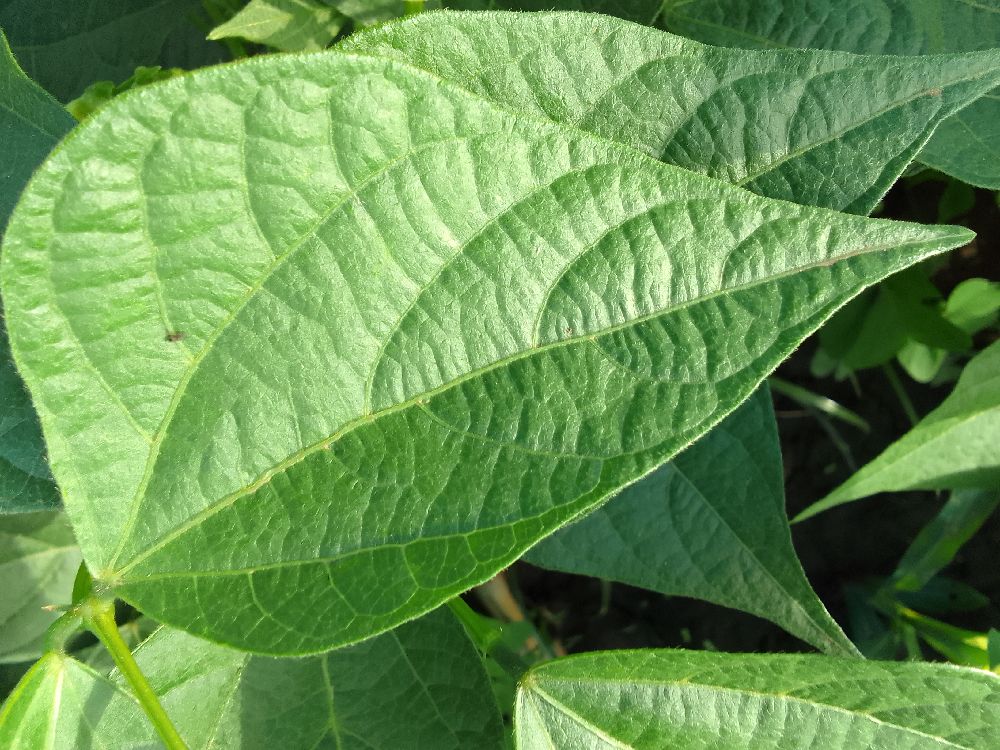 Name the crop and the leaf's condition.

common bean, healthy
